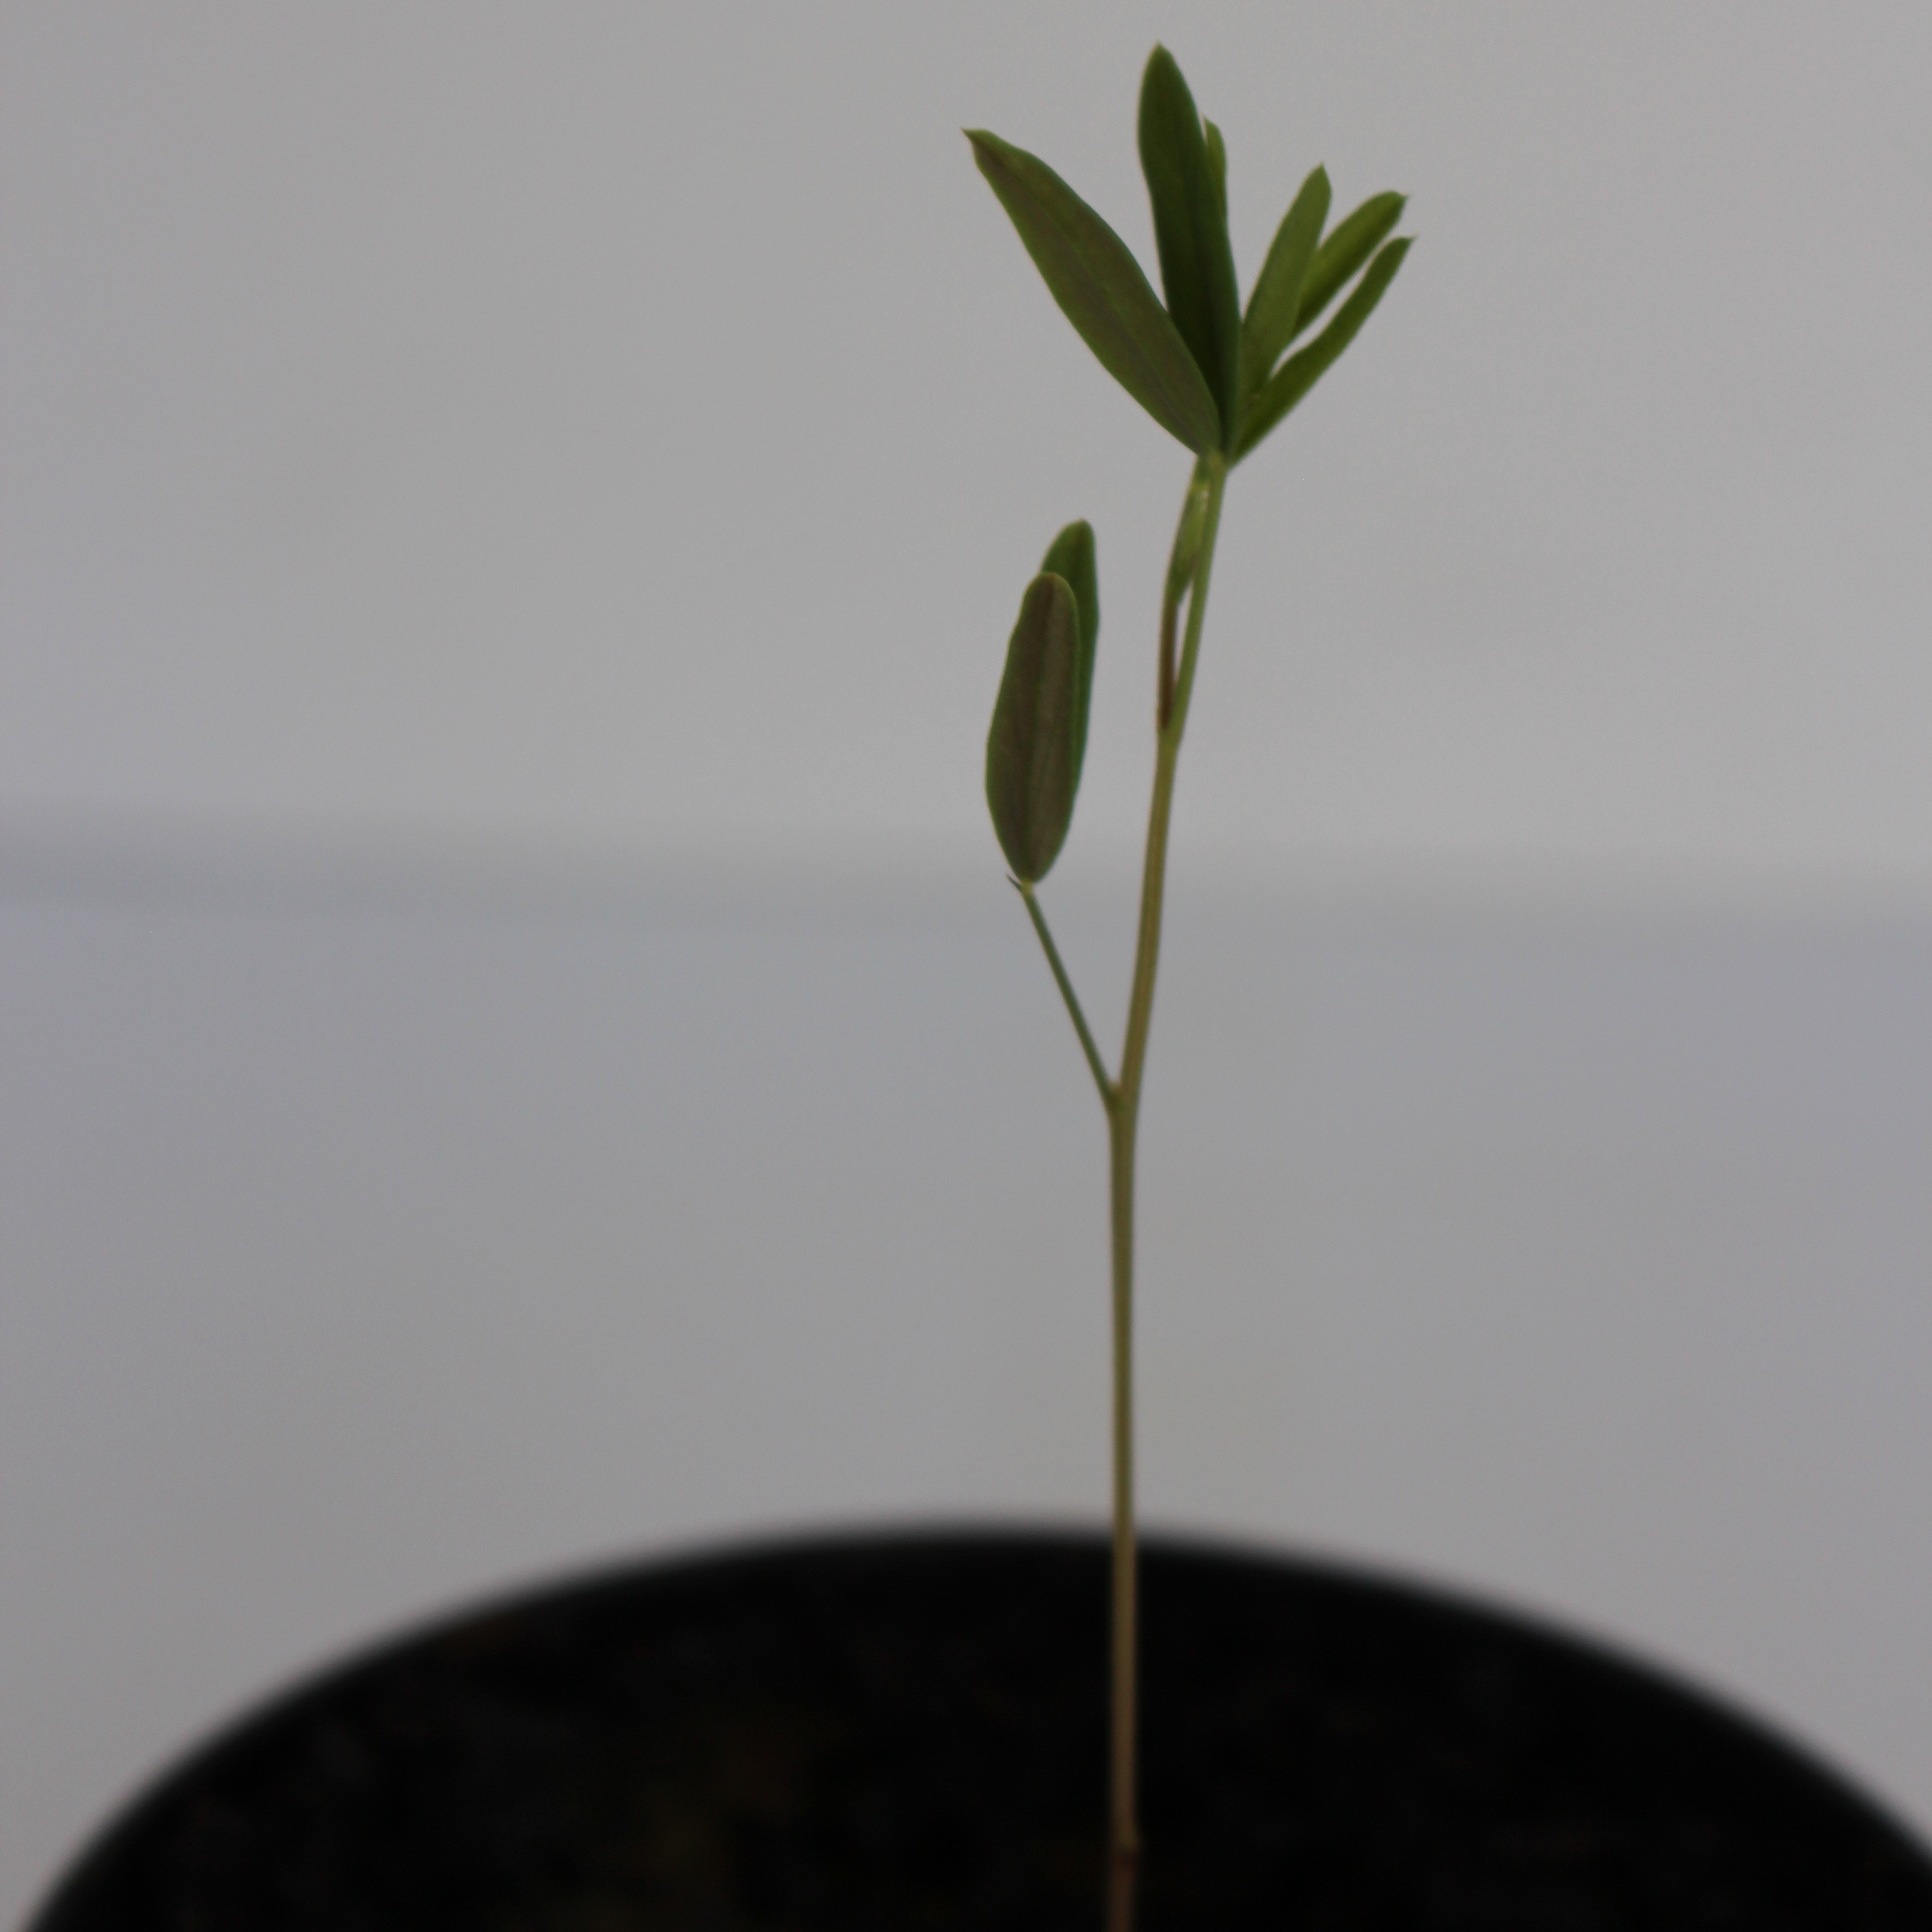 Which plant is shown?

Vicia sativa
